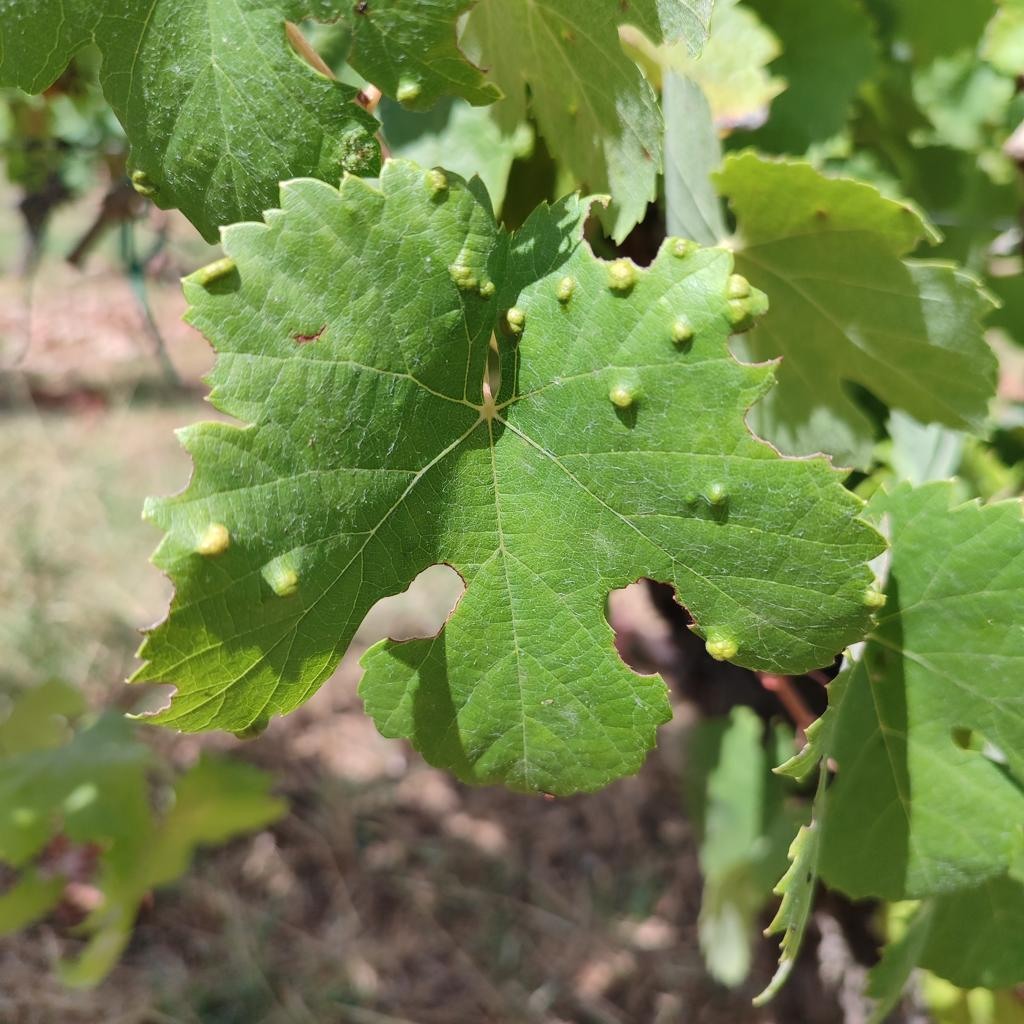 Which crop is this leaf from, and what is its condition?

grapevine, erineum mite
